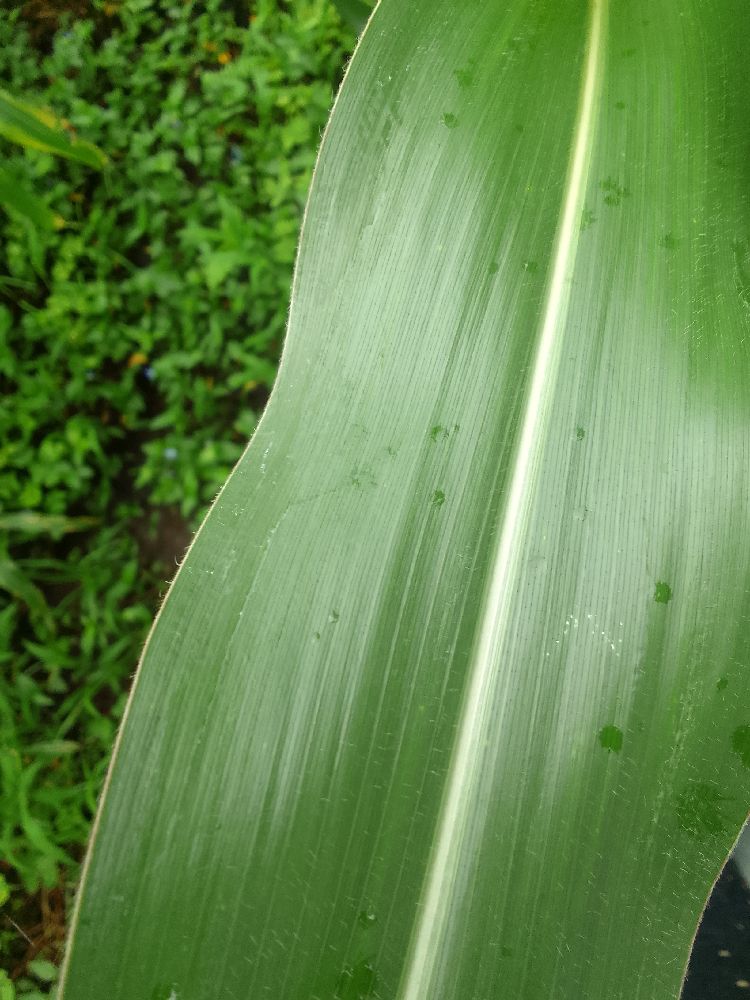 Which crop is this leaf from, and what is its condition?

maize, healthy
